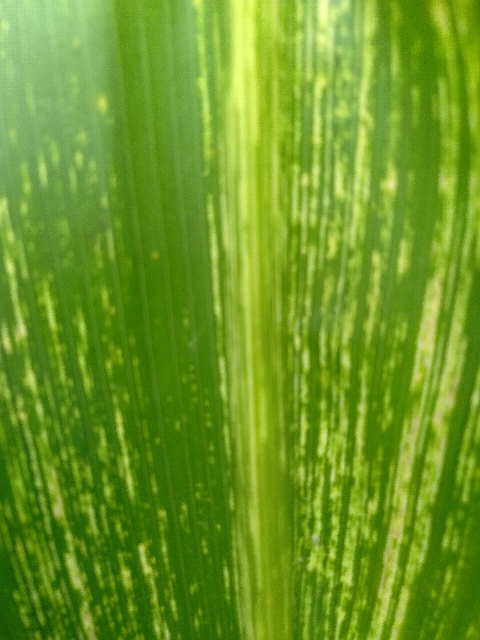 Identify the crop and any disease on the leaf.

maize, maize streak virus
